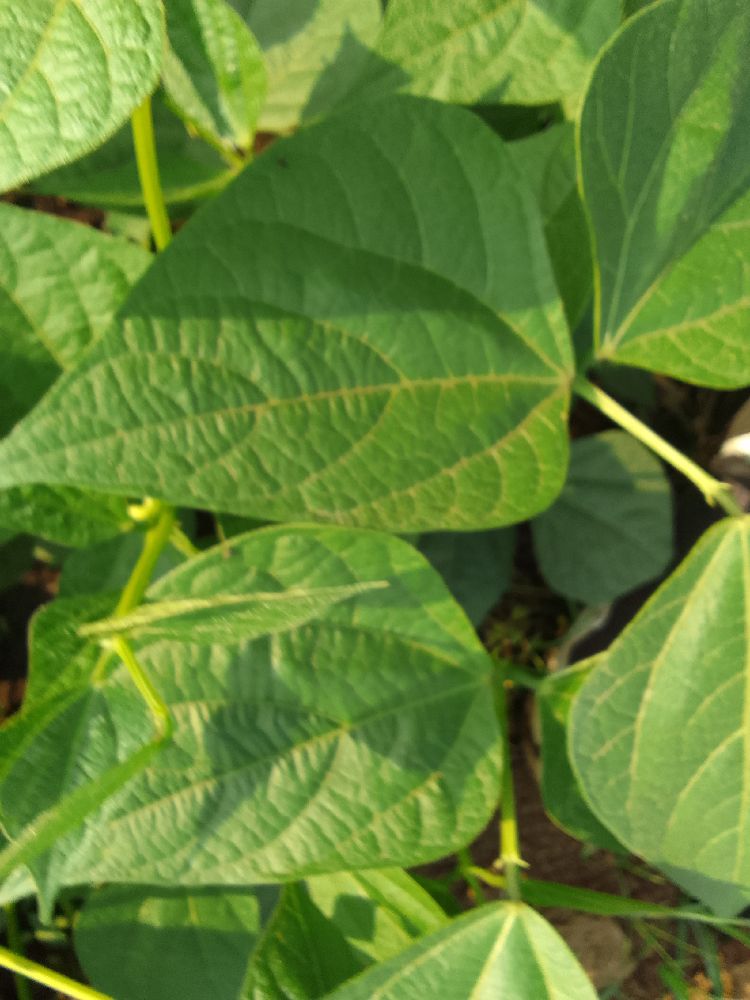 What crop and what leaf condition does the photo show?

common bean, healthy
